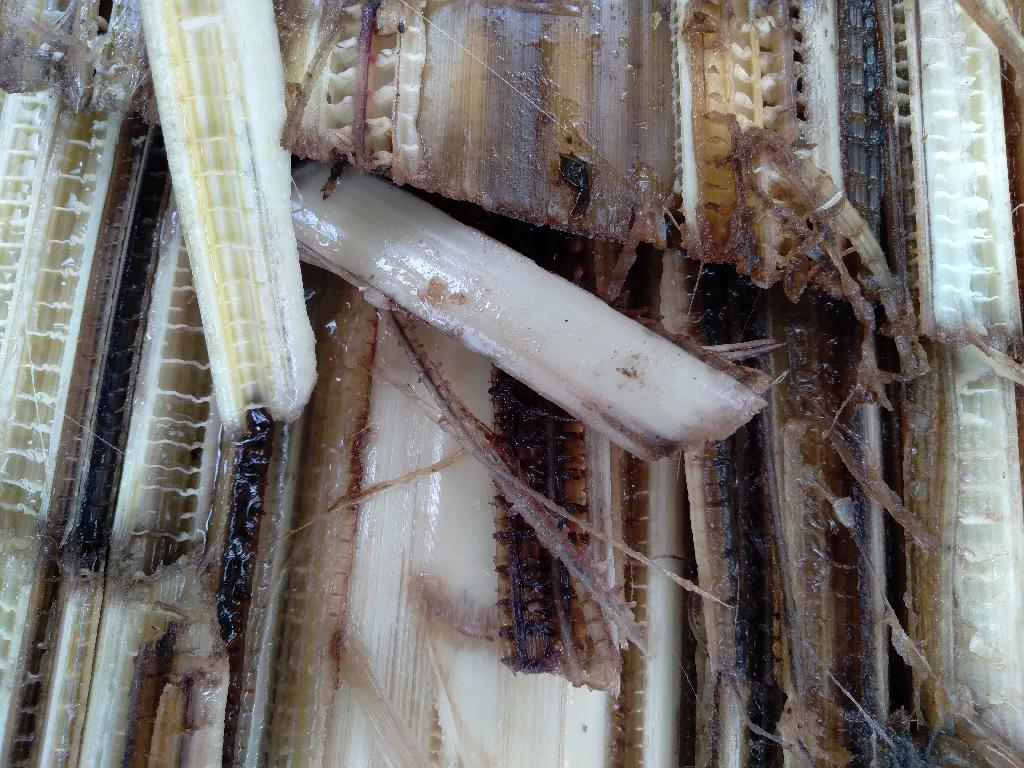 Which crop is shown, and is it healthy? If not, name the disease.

banana, fusarium wilt race 1
